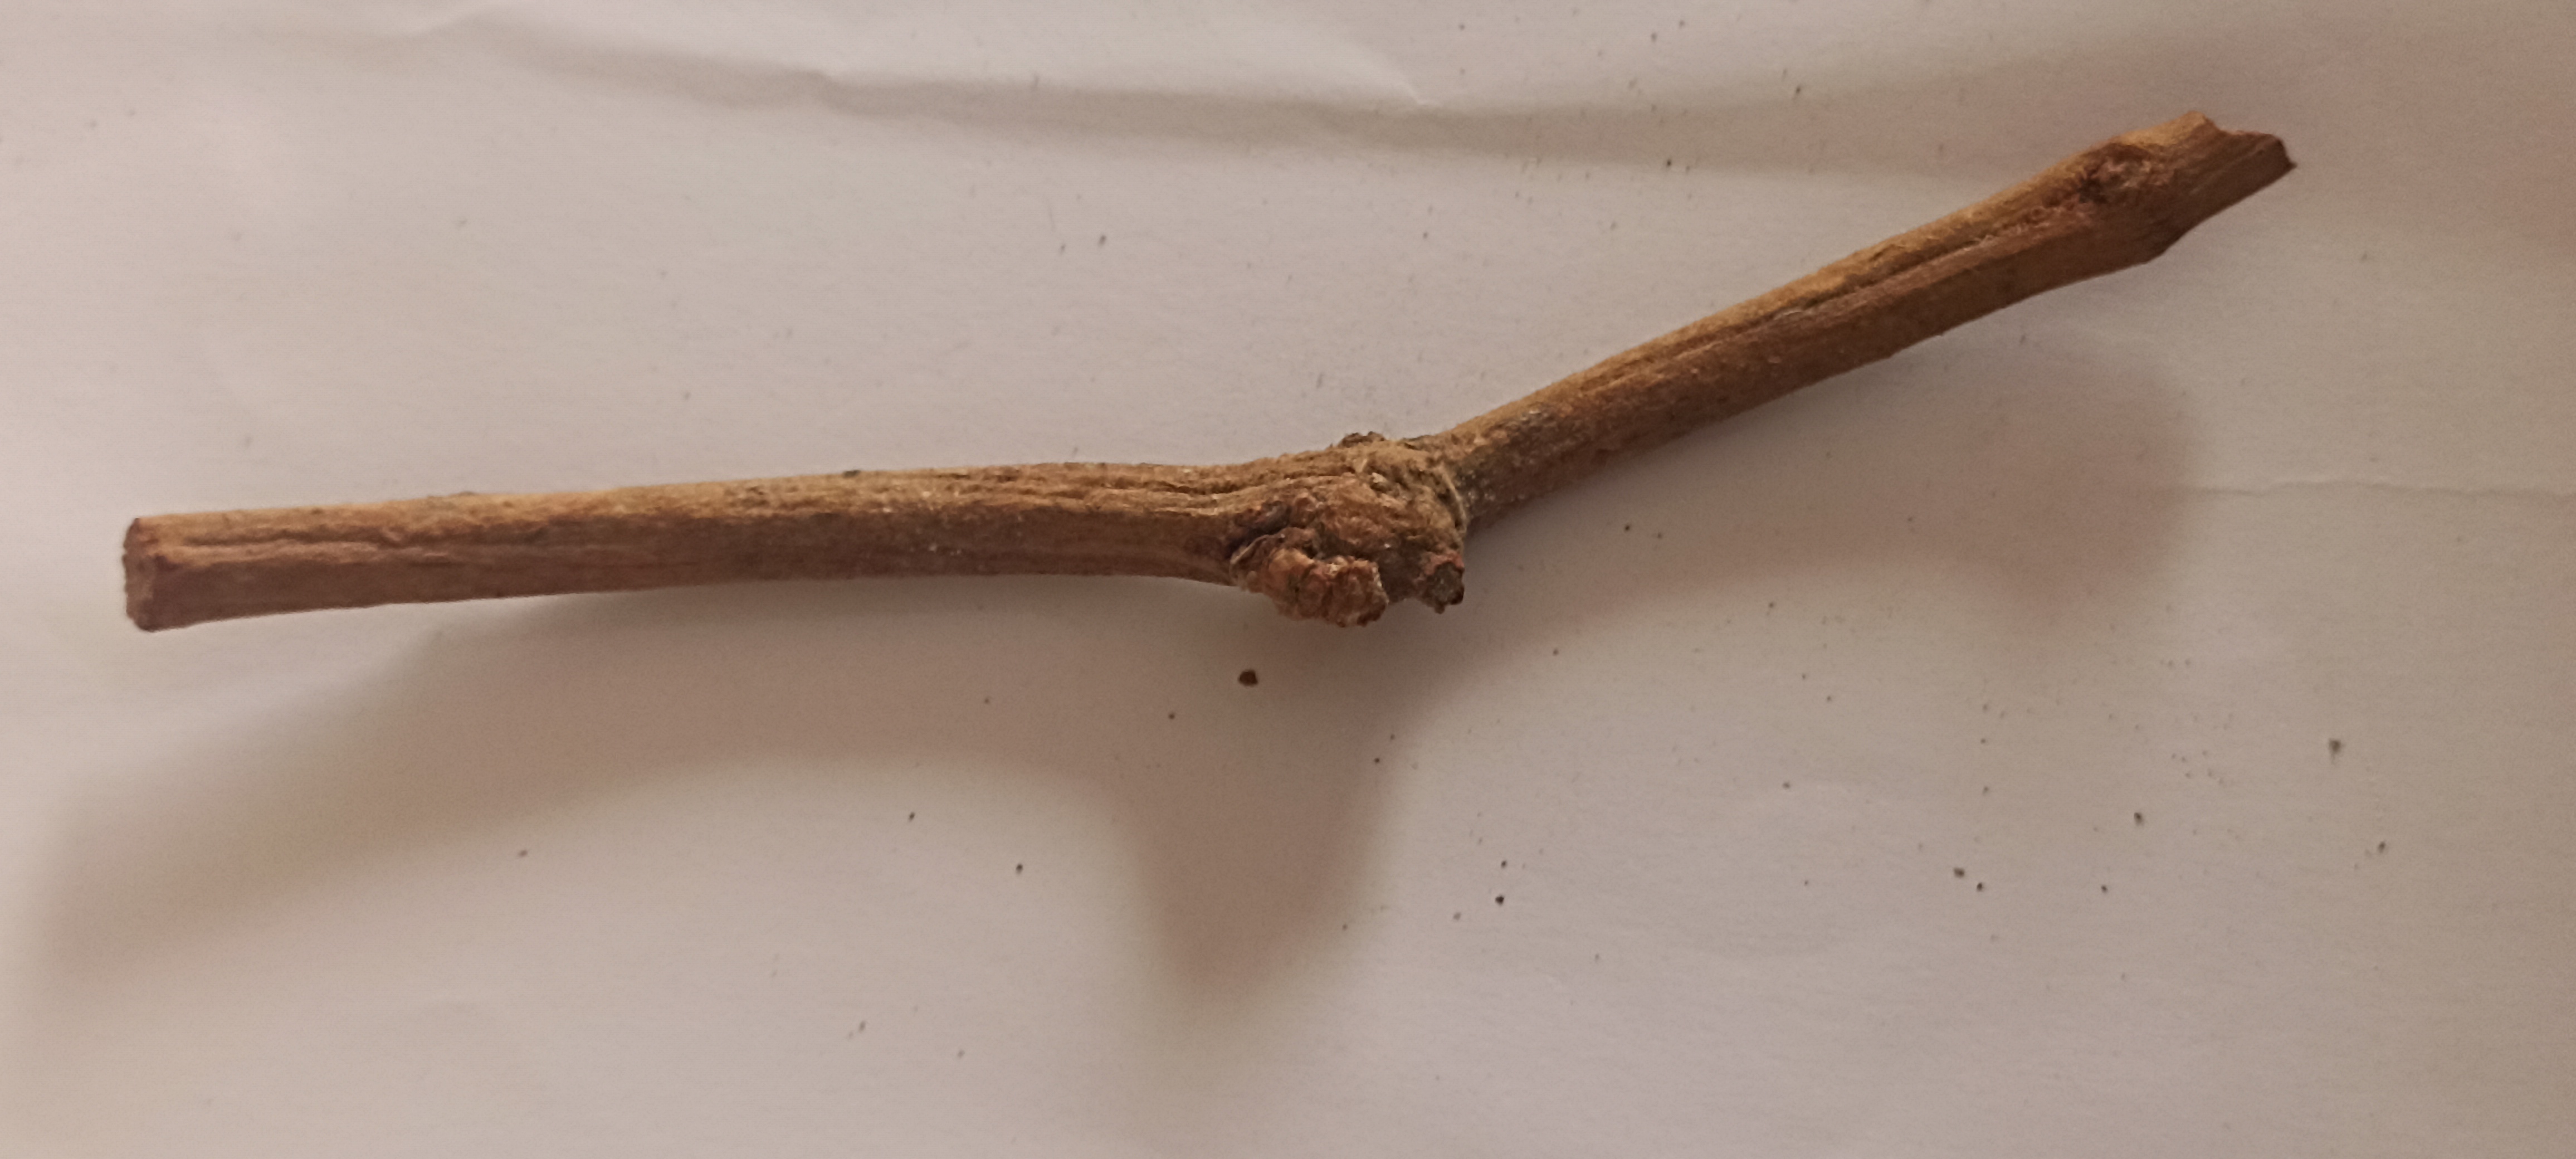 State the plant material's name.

manjistha
